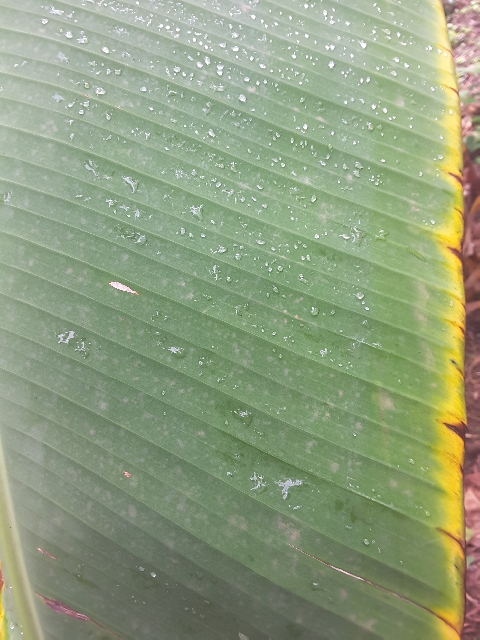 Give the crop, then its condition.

banana, fusarium wilt race 1
